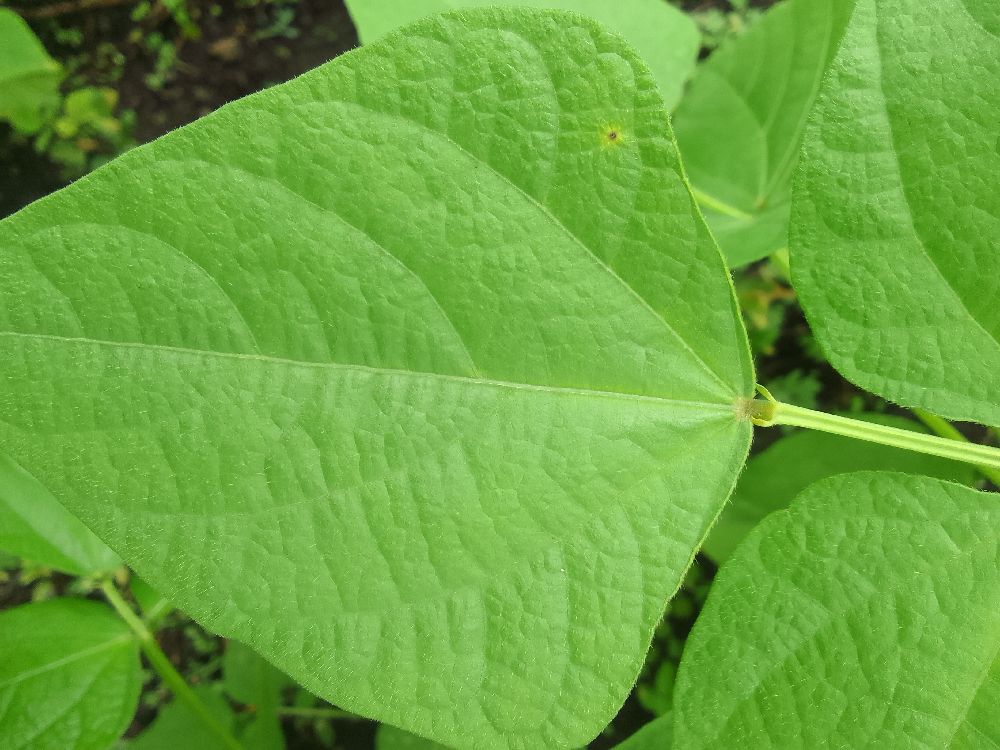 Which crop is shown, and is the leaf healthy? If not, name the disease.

common bean, healthy
